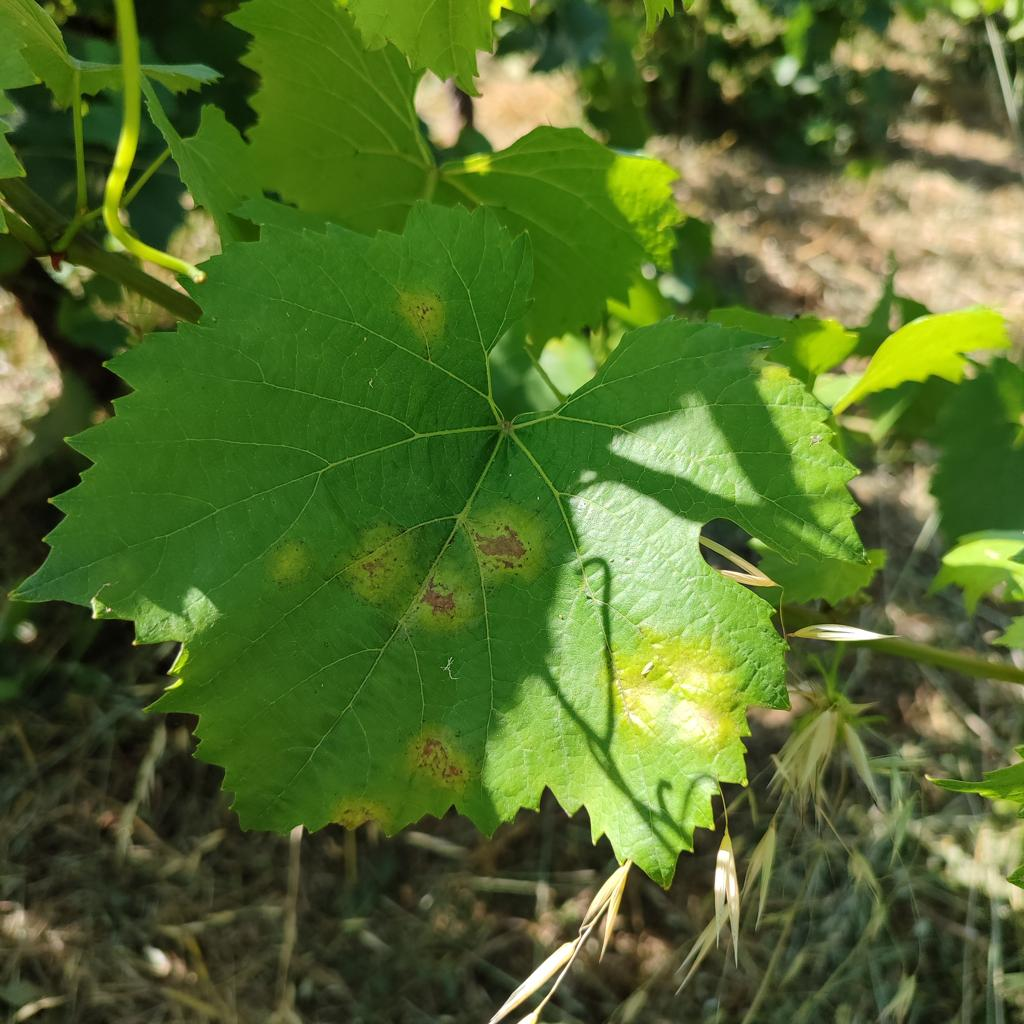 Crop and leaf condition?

grapevine, downy mildew
